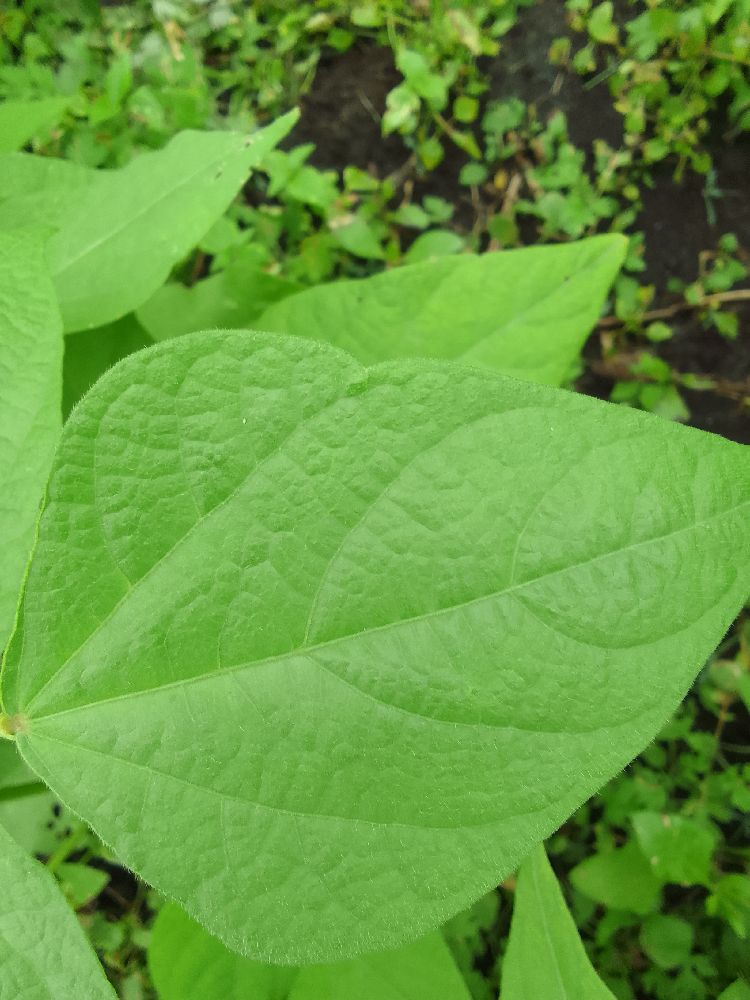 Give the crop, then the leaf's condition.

common bean, healthy
